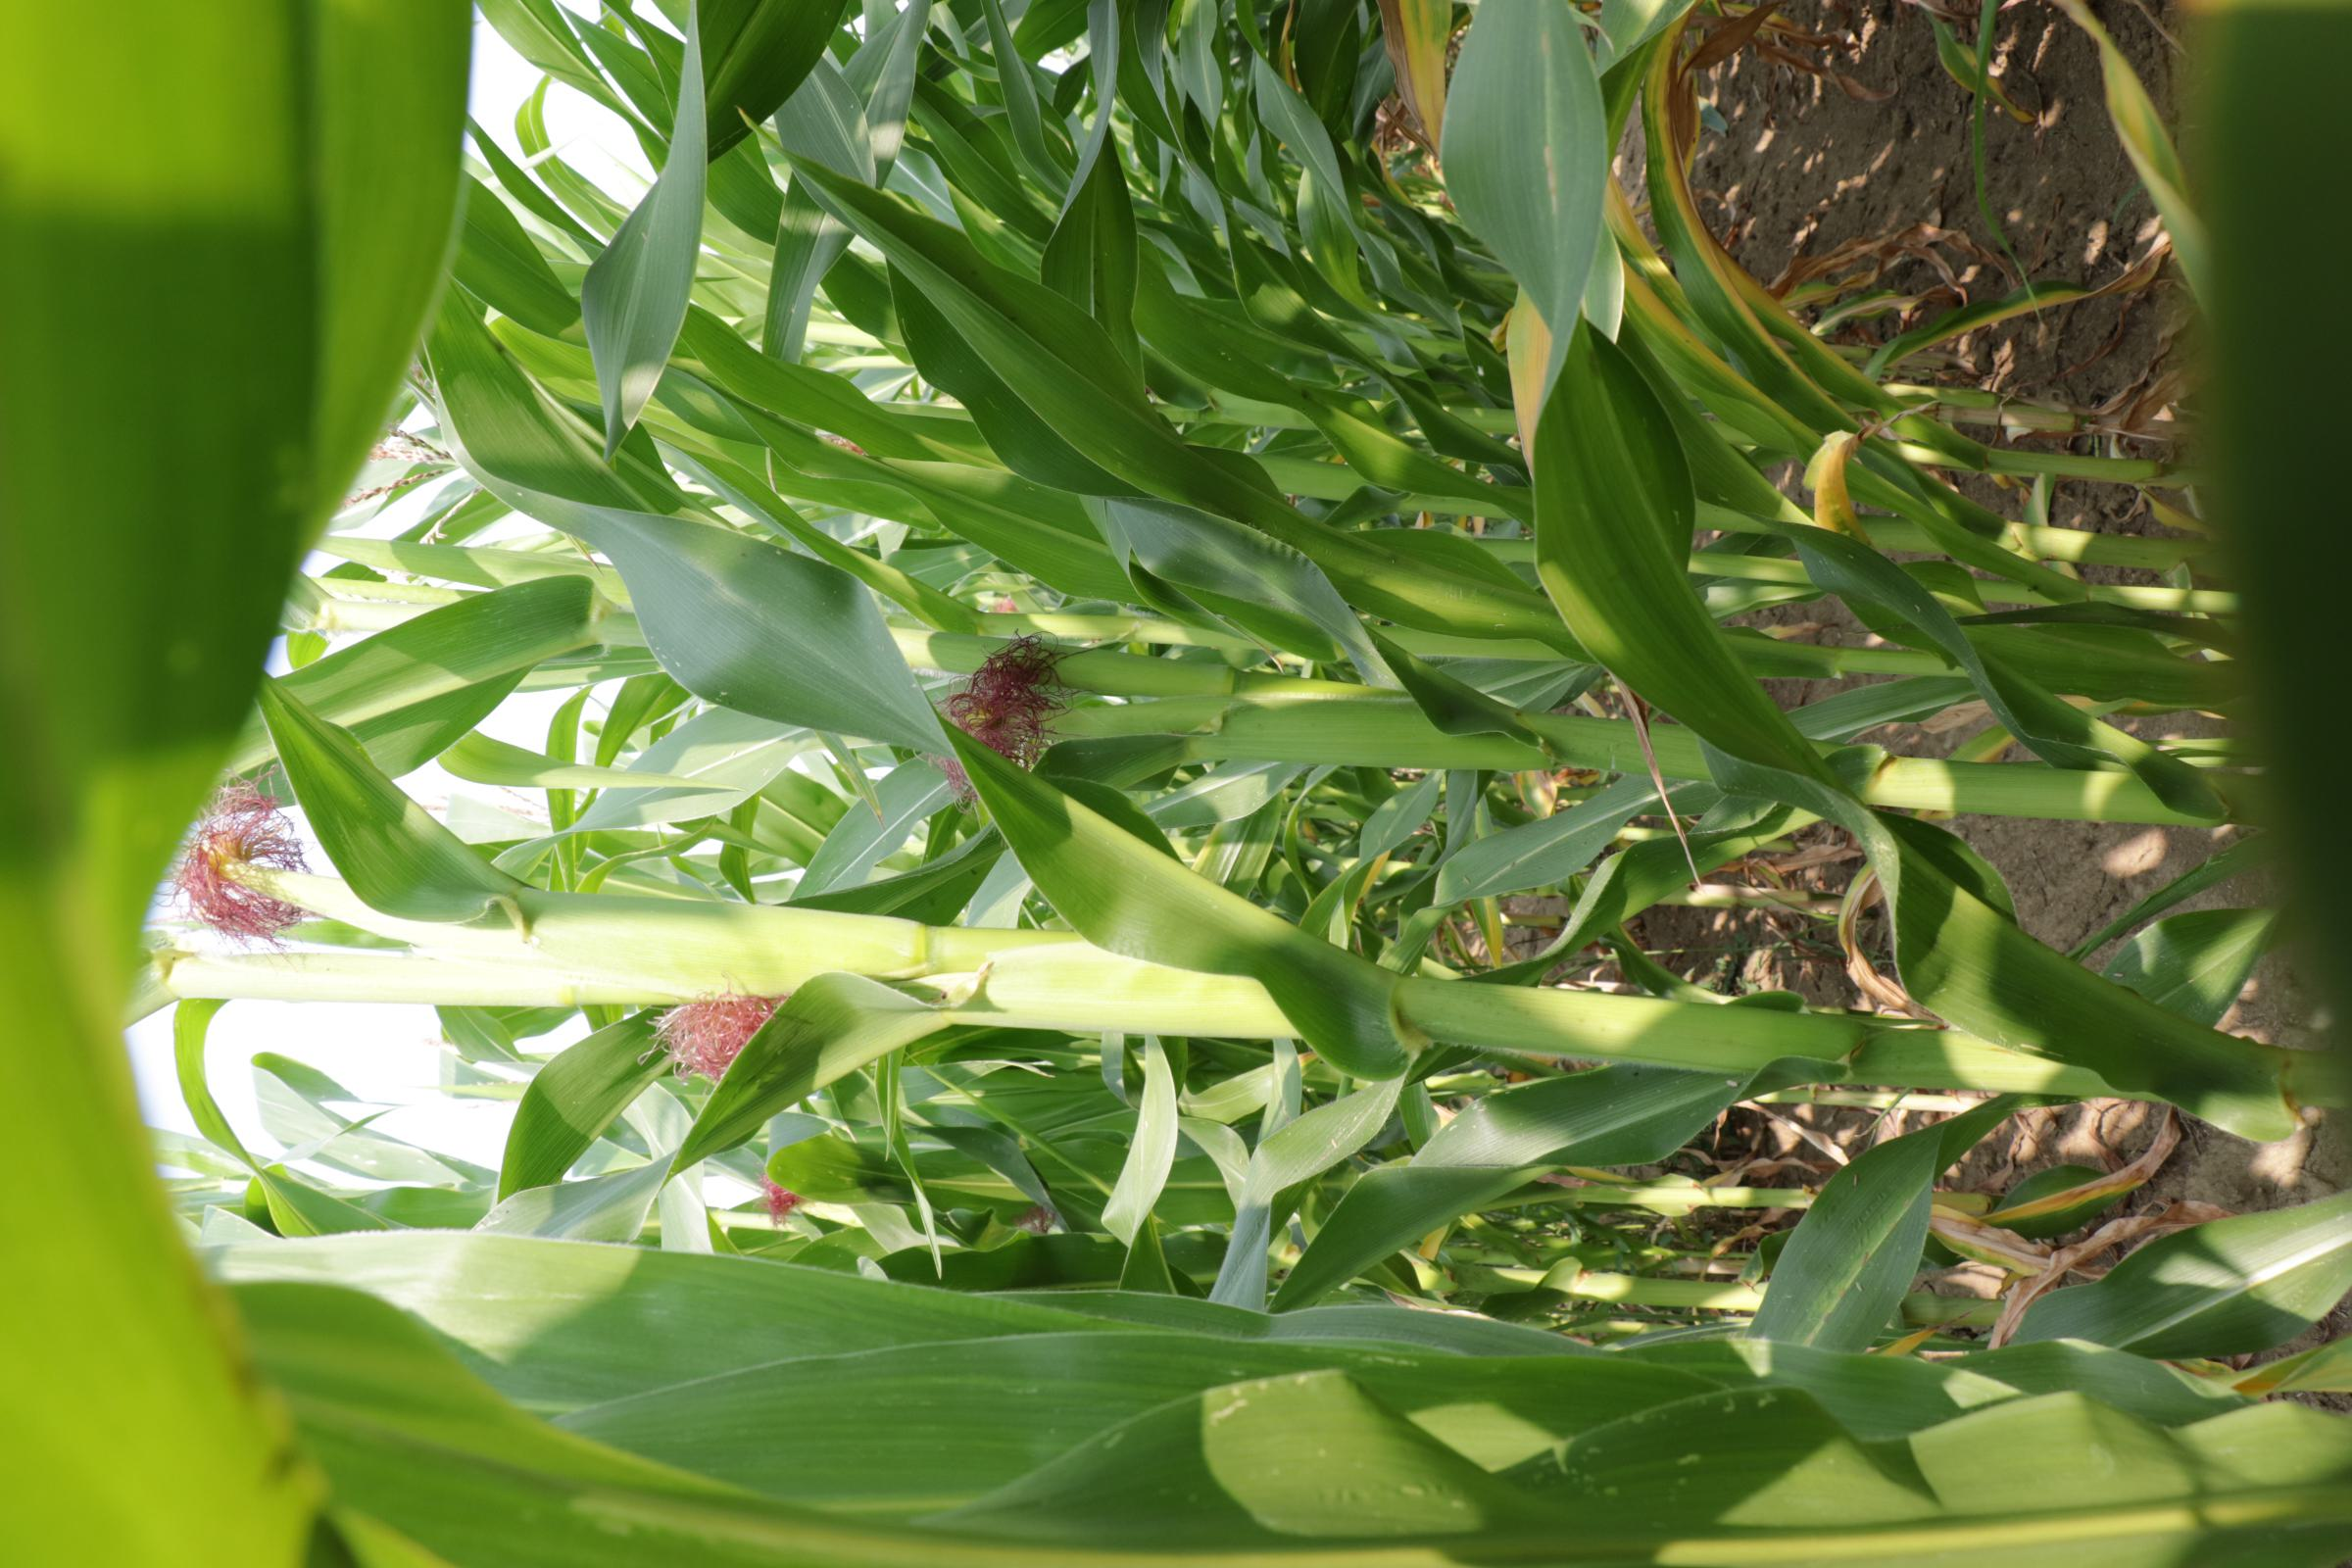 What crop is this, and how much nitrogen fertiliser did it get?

maize, reduced nitrogen fertilisation
